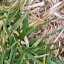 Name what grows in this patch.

grass
